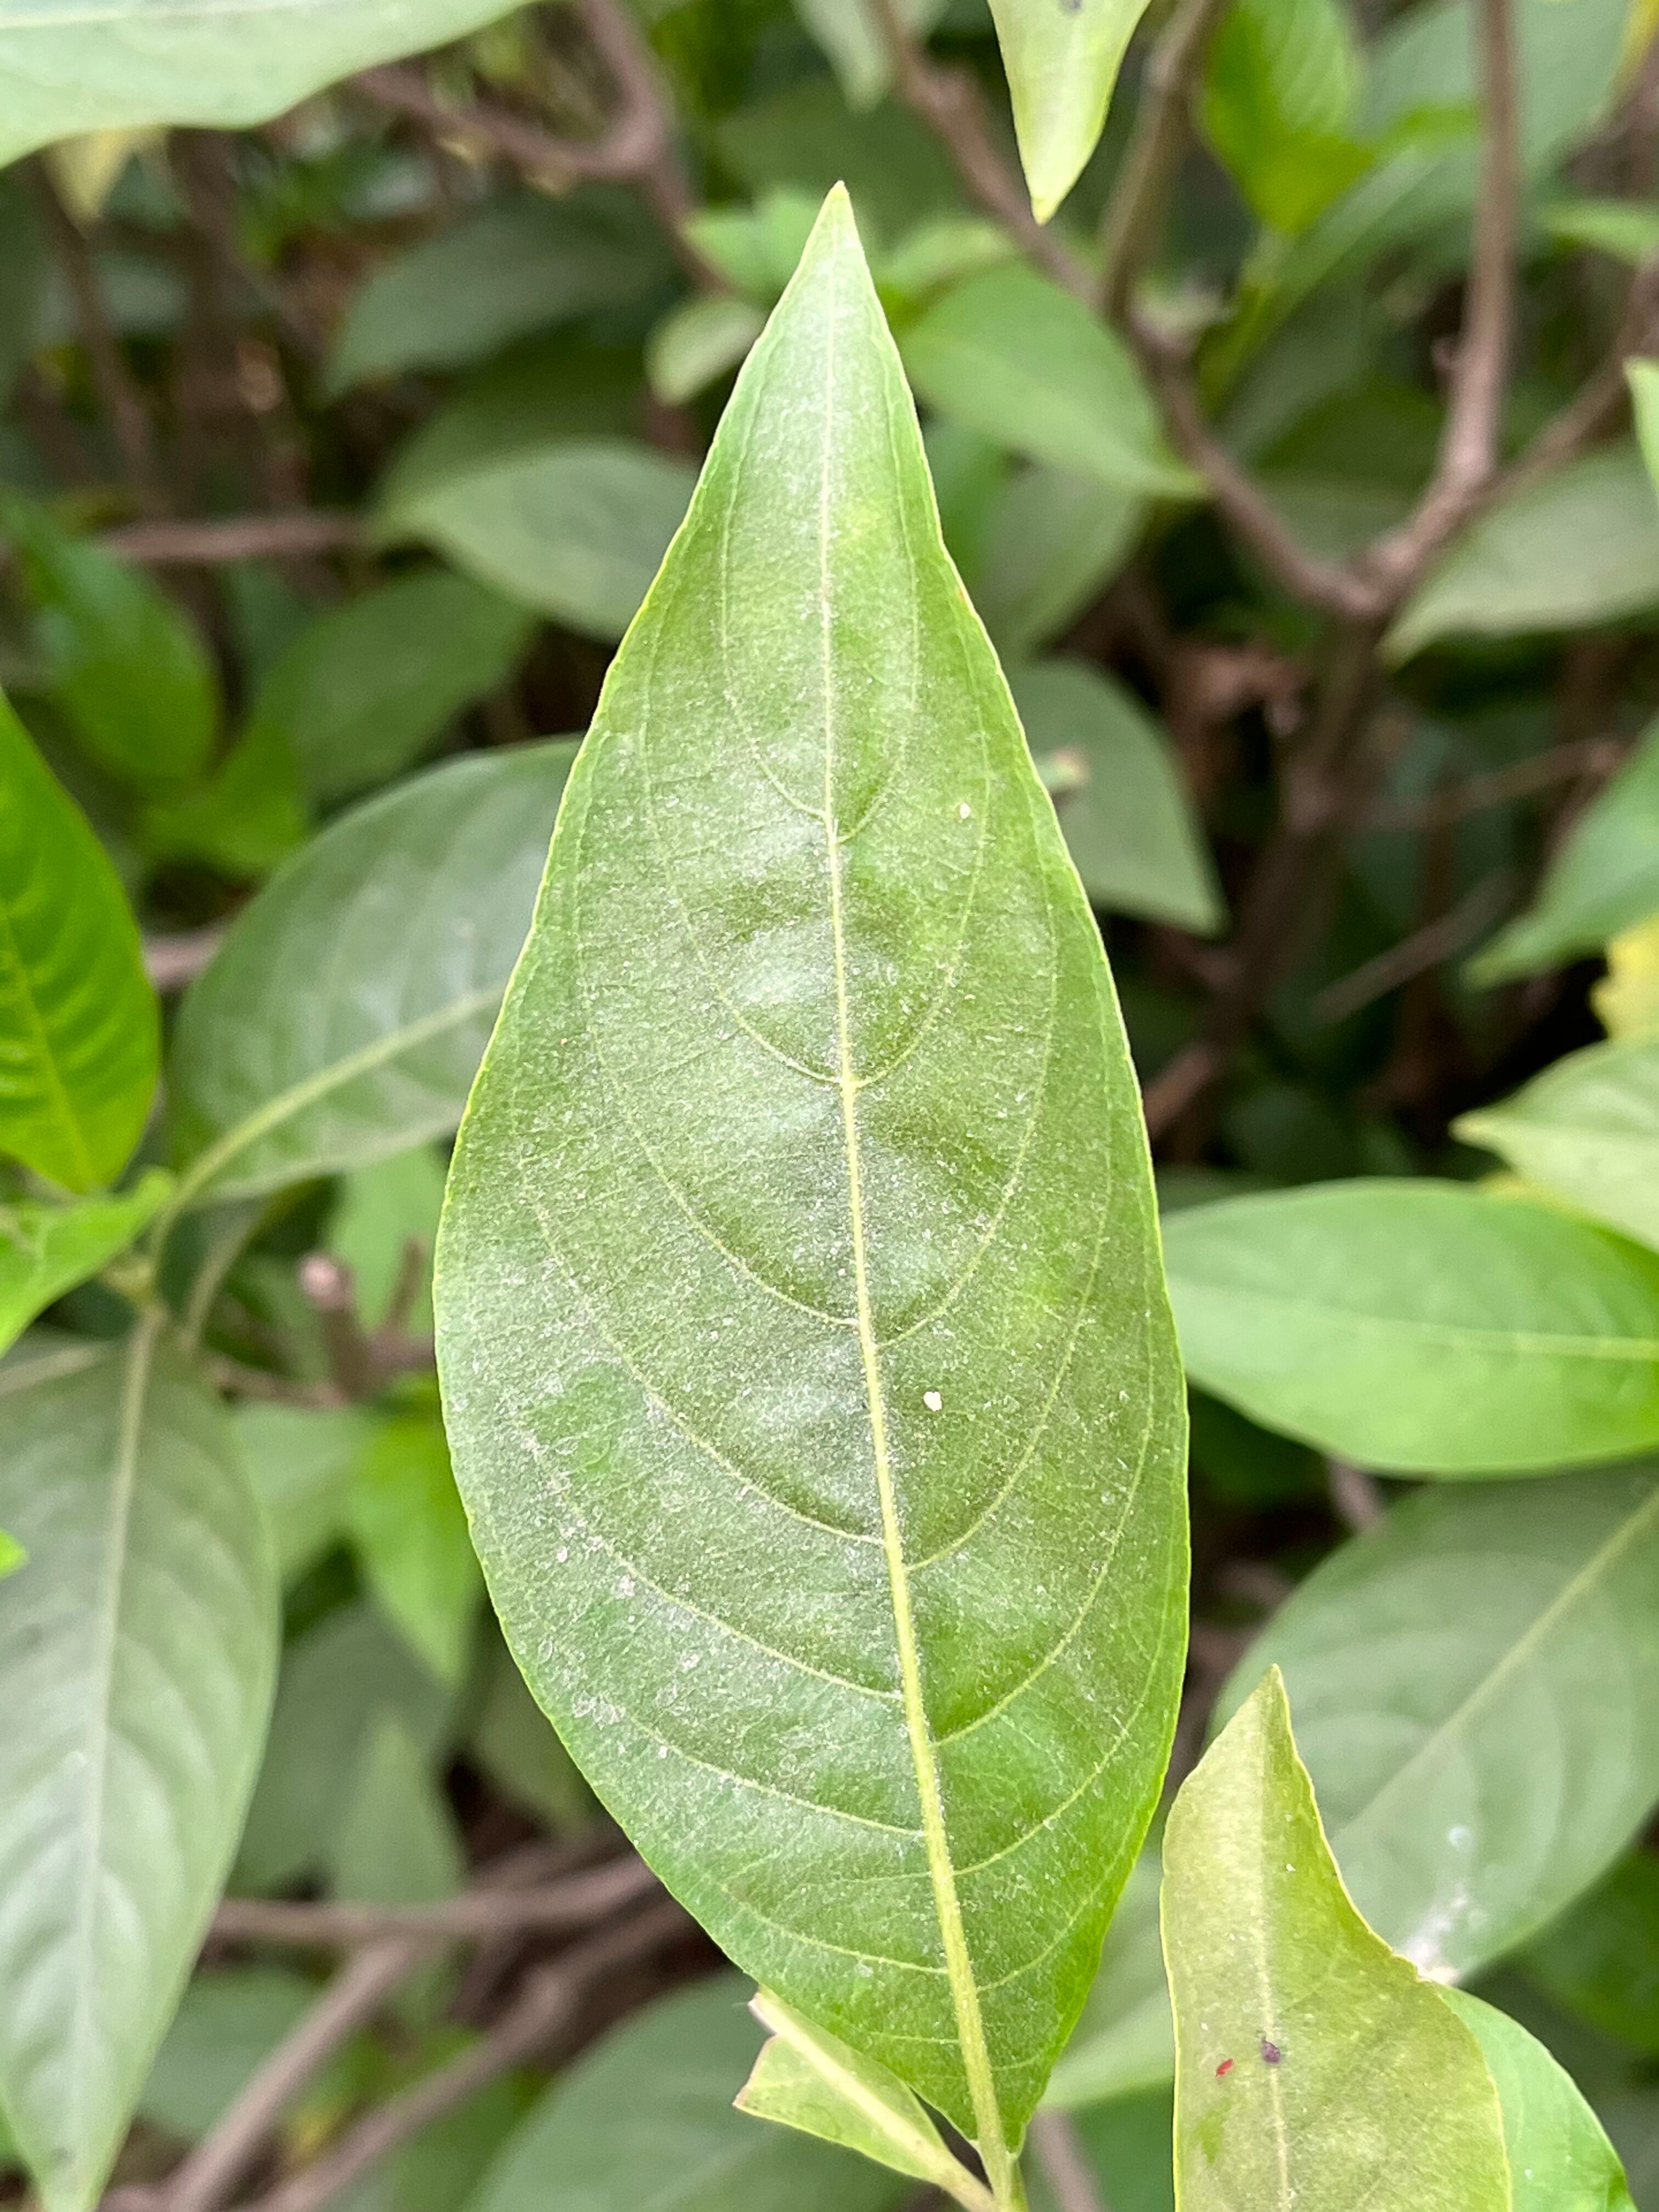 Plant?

vasaka
